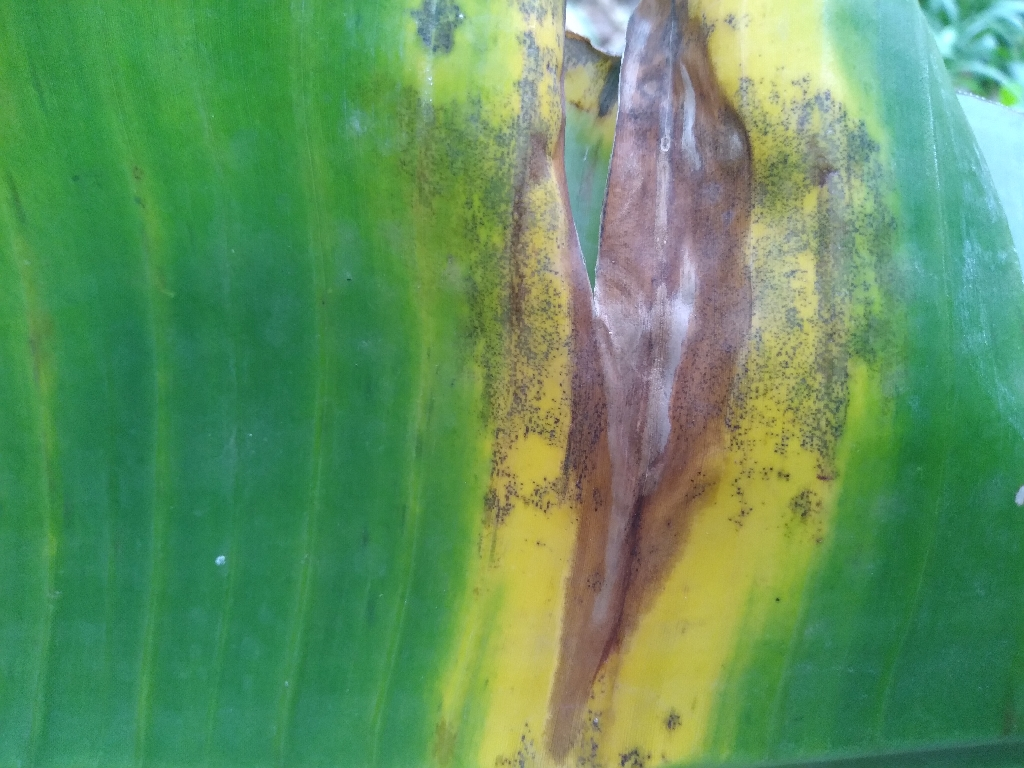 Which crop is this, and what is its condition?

banana, black sigatoka
